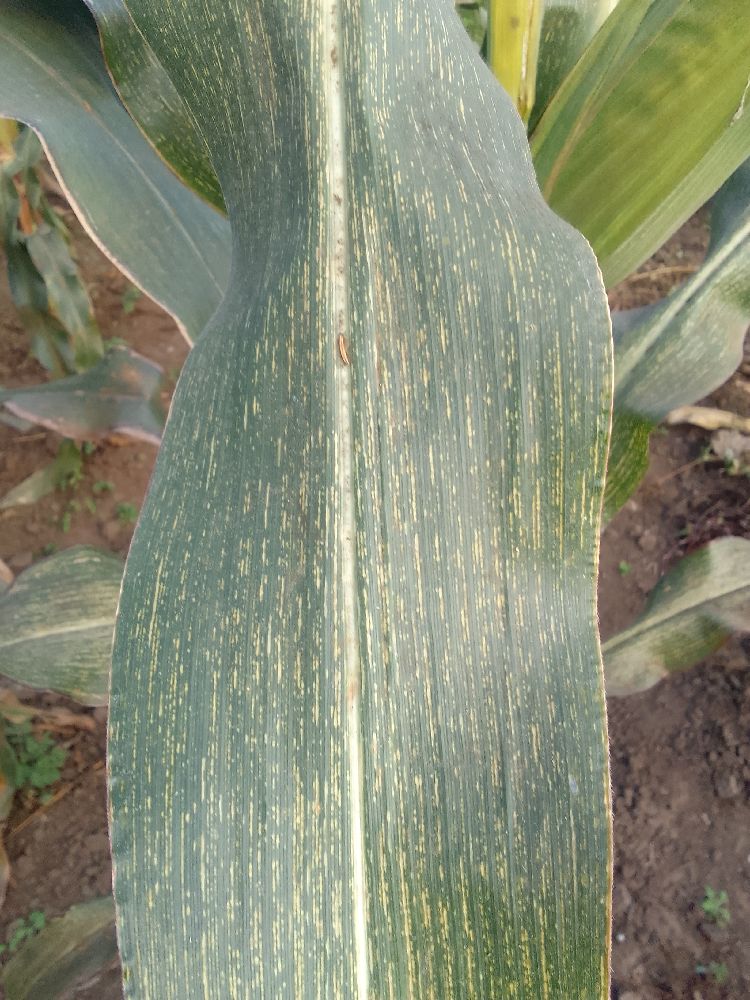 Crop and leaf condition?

maize, maize streak virus
